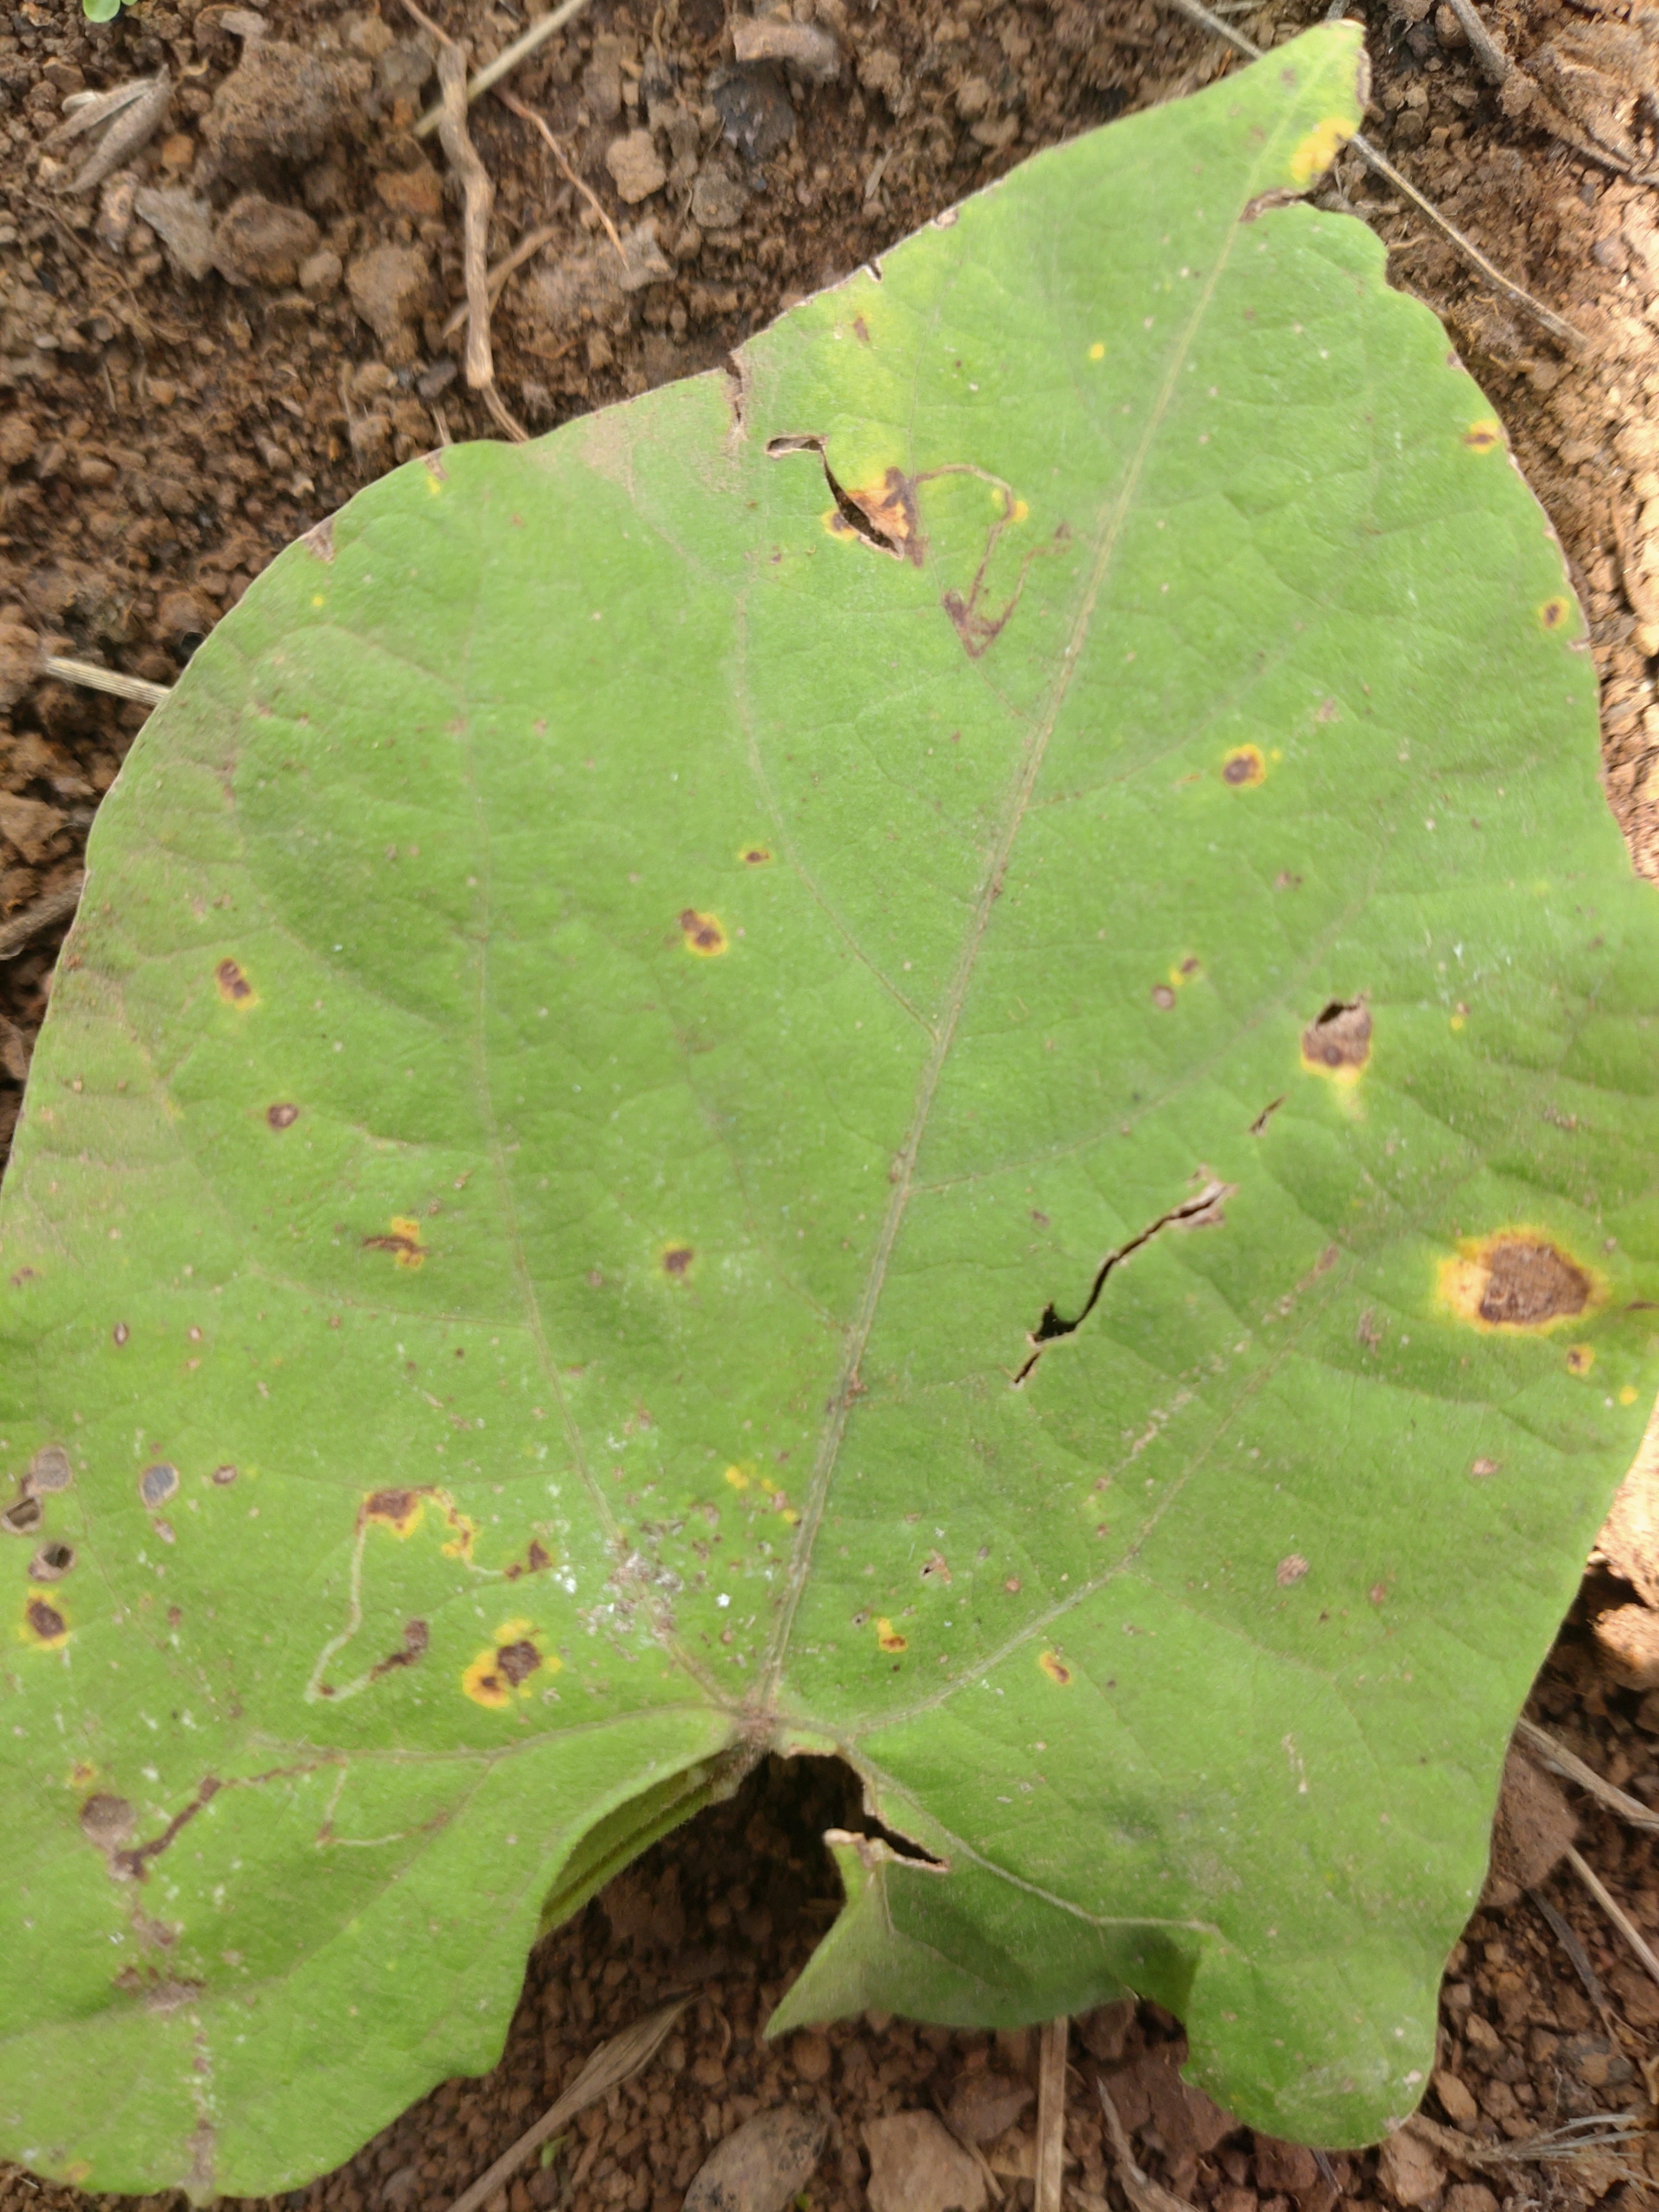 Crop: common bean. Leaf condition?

rust
